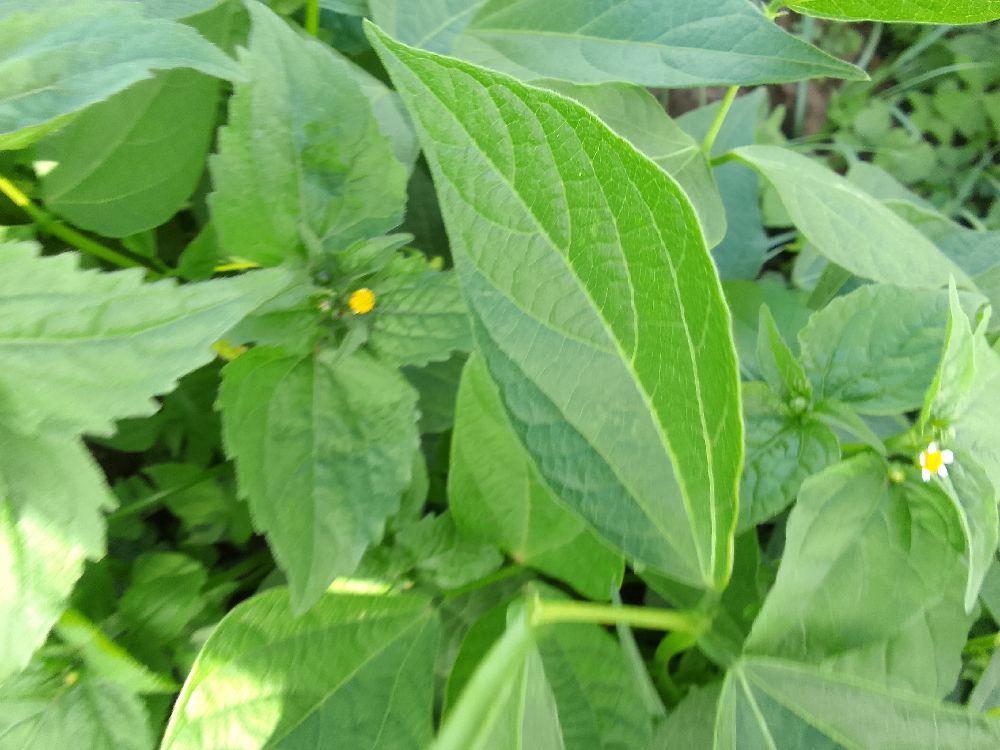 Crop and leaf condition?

common bean, healthy
